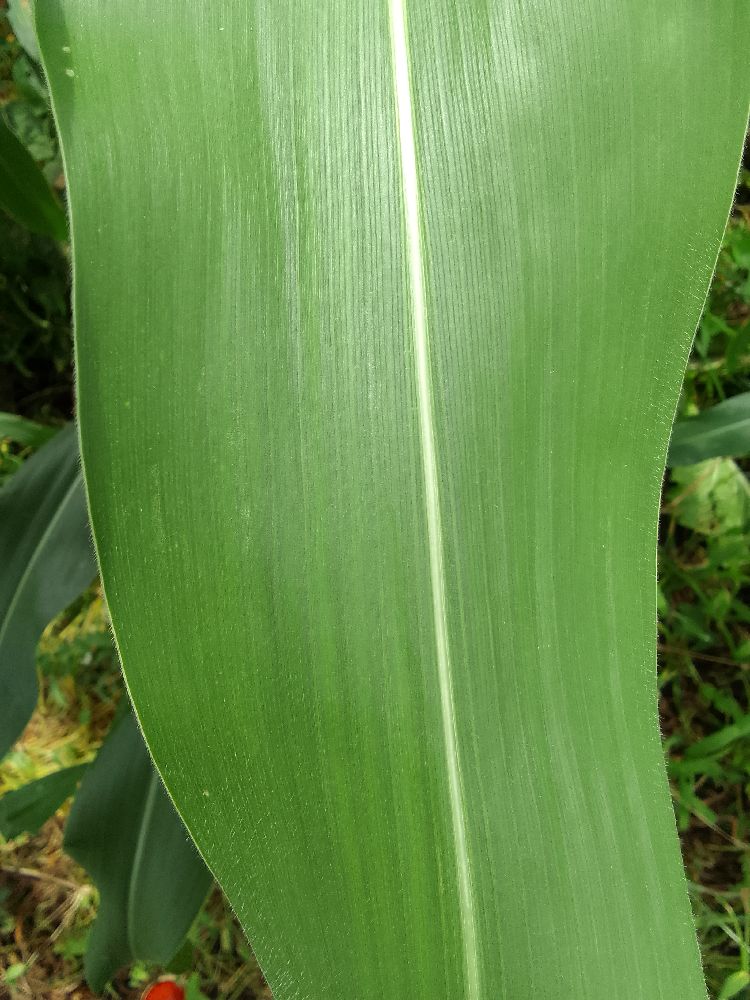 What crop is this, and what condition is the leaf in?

maize, healthy
